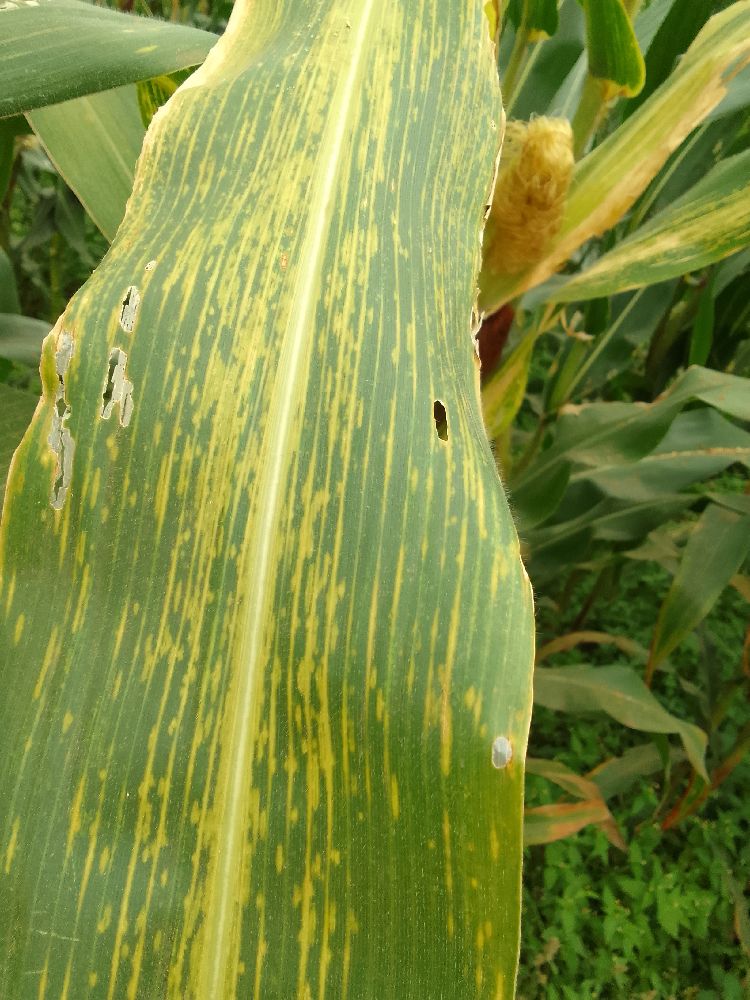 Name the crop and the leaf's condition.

maize, maize lethal necrosis
